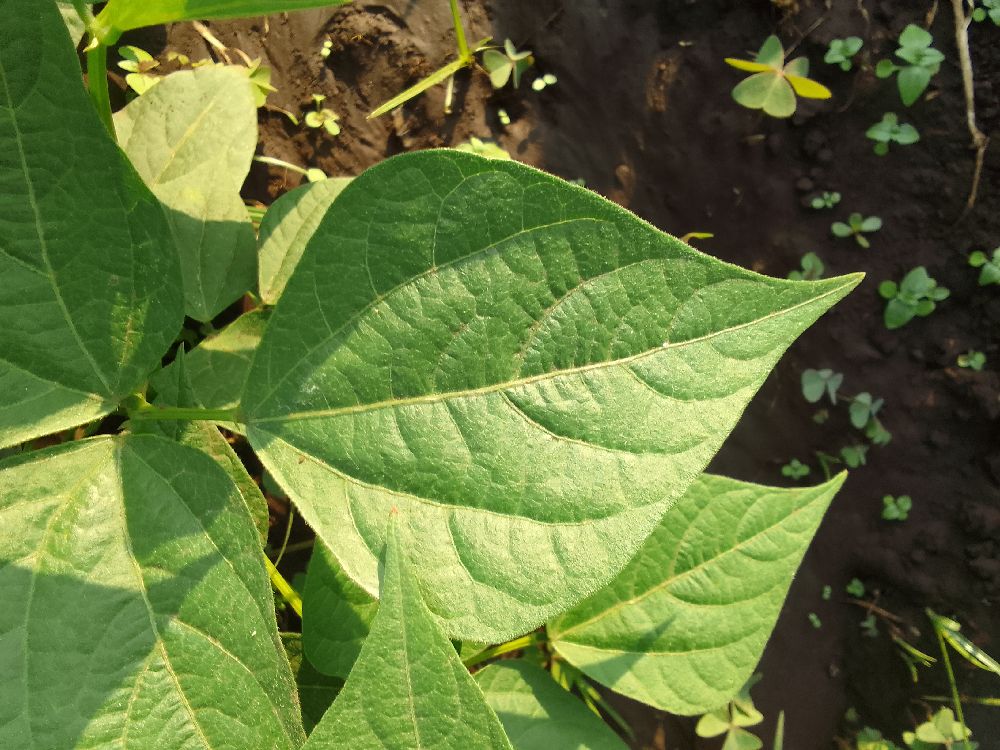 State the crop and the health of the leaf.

common bean, healthy
